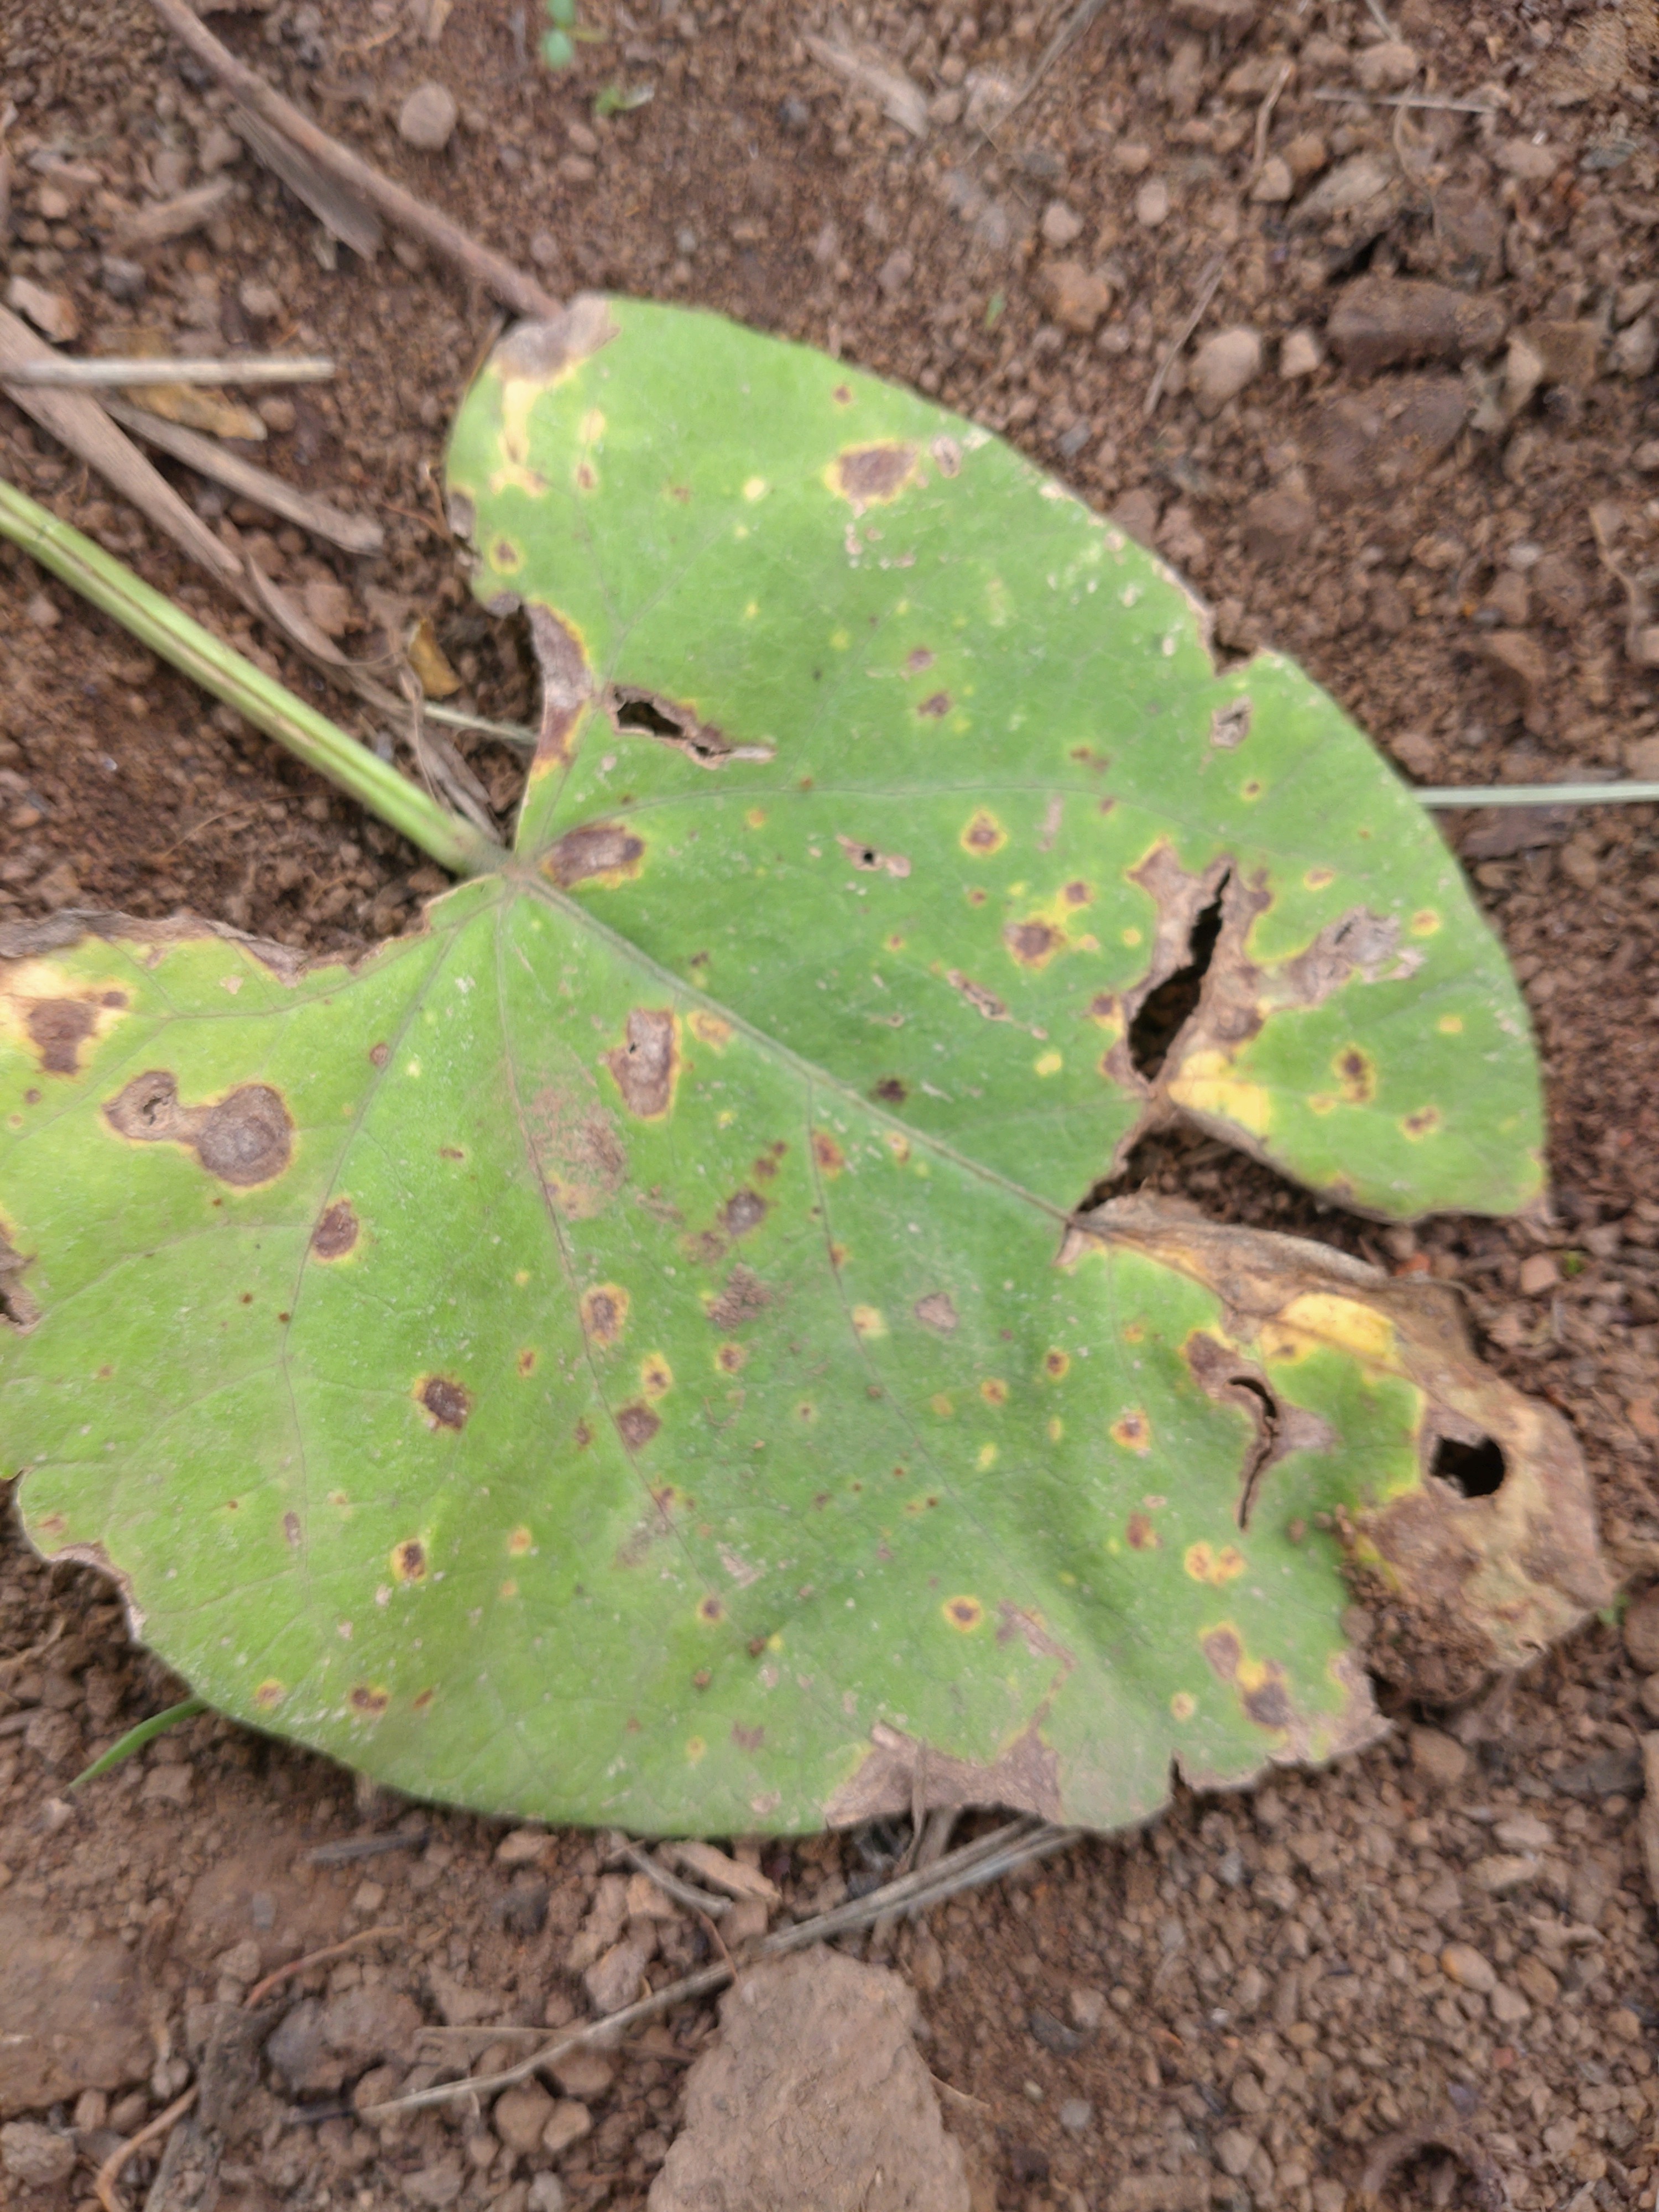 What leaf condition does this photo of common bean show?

rust
